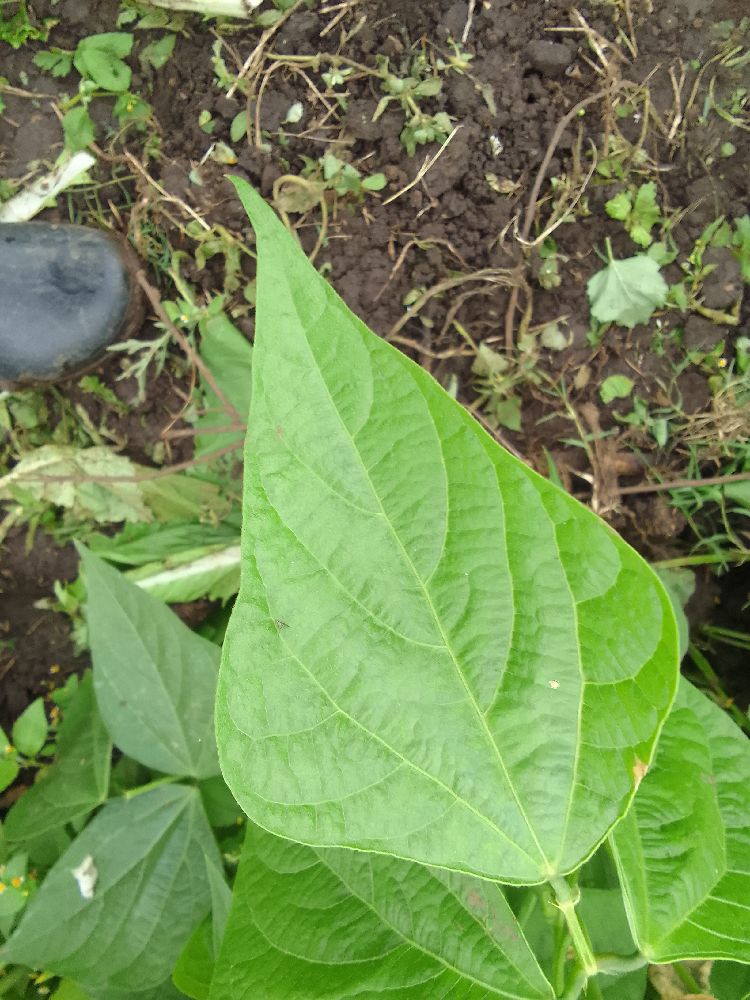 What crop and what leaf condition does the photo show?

common bean, healthy
